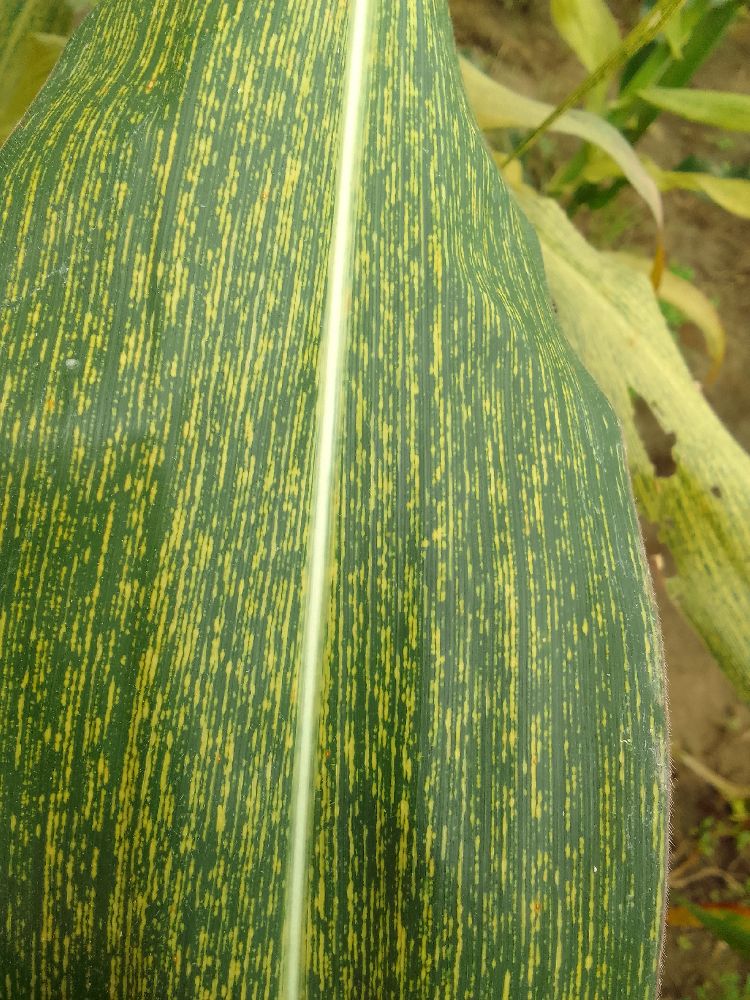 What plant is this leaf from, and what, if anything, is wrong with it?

maize, maize streak virus
